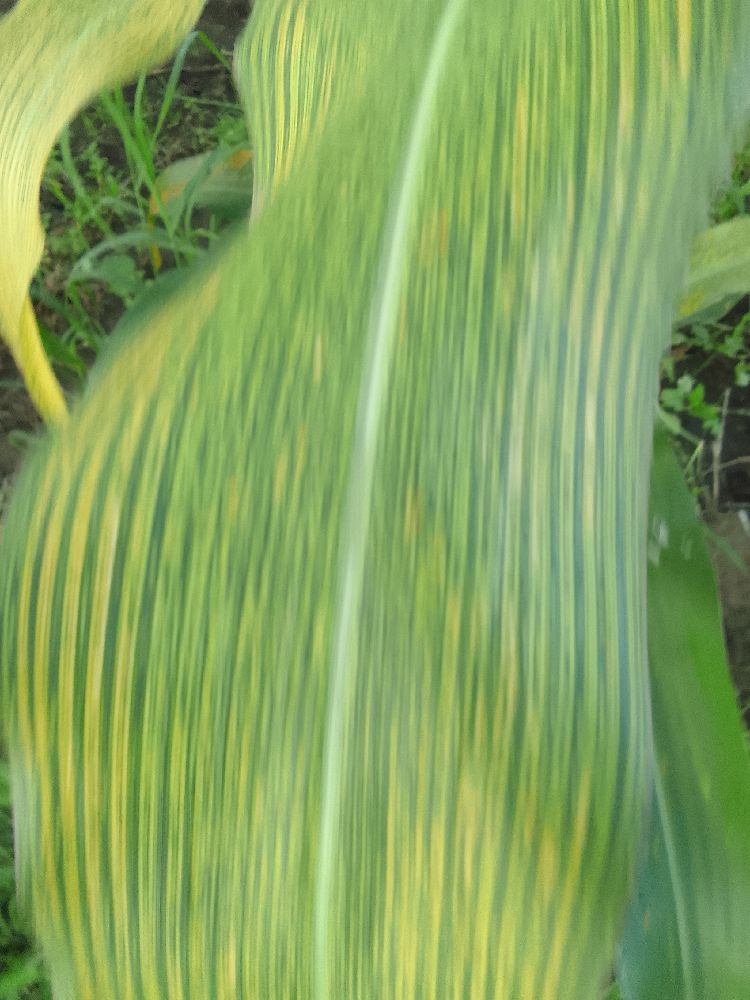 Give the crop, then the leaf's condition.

maize, maize streak virus
